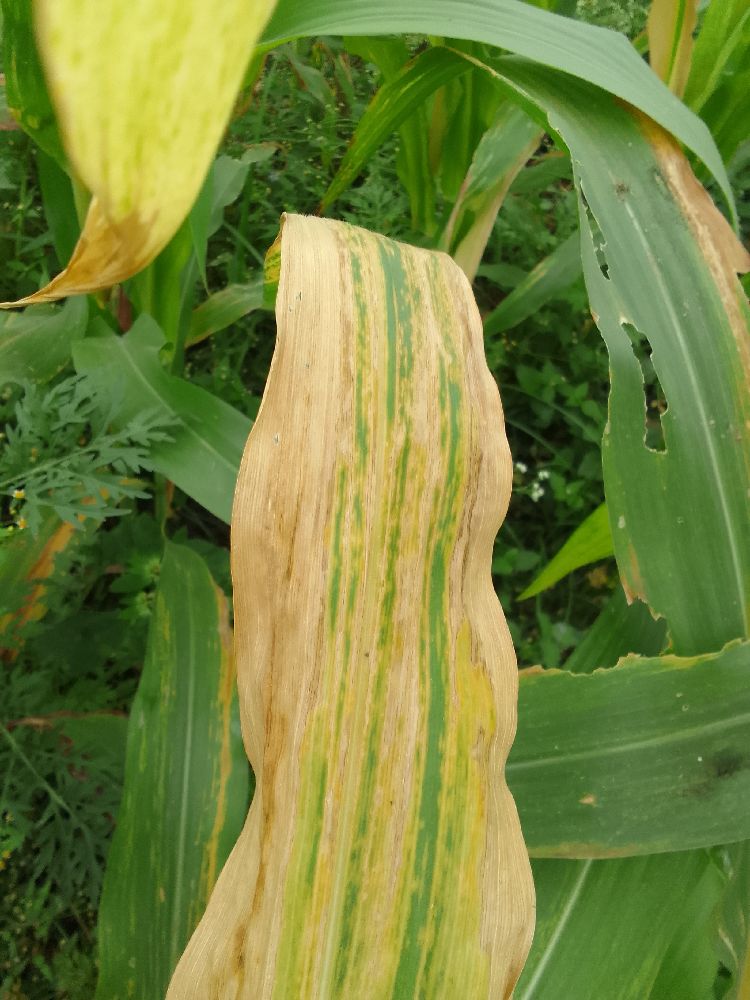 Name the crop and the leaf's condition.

maize, maize lethal necrosis
